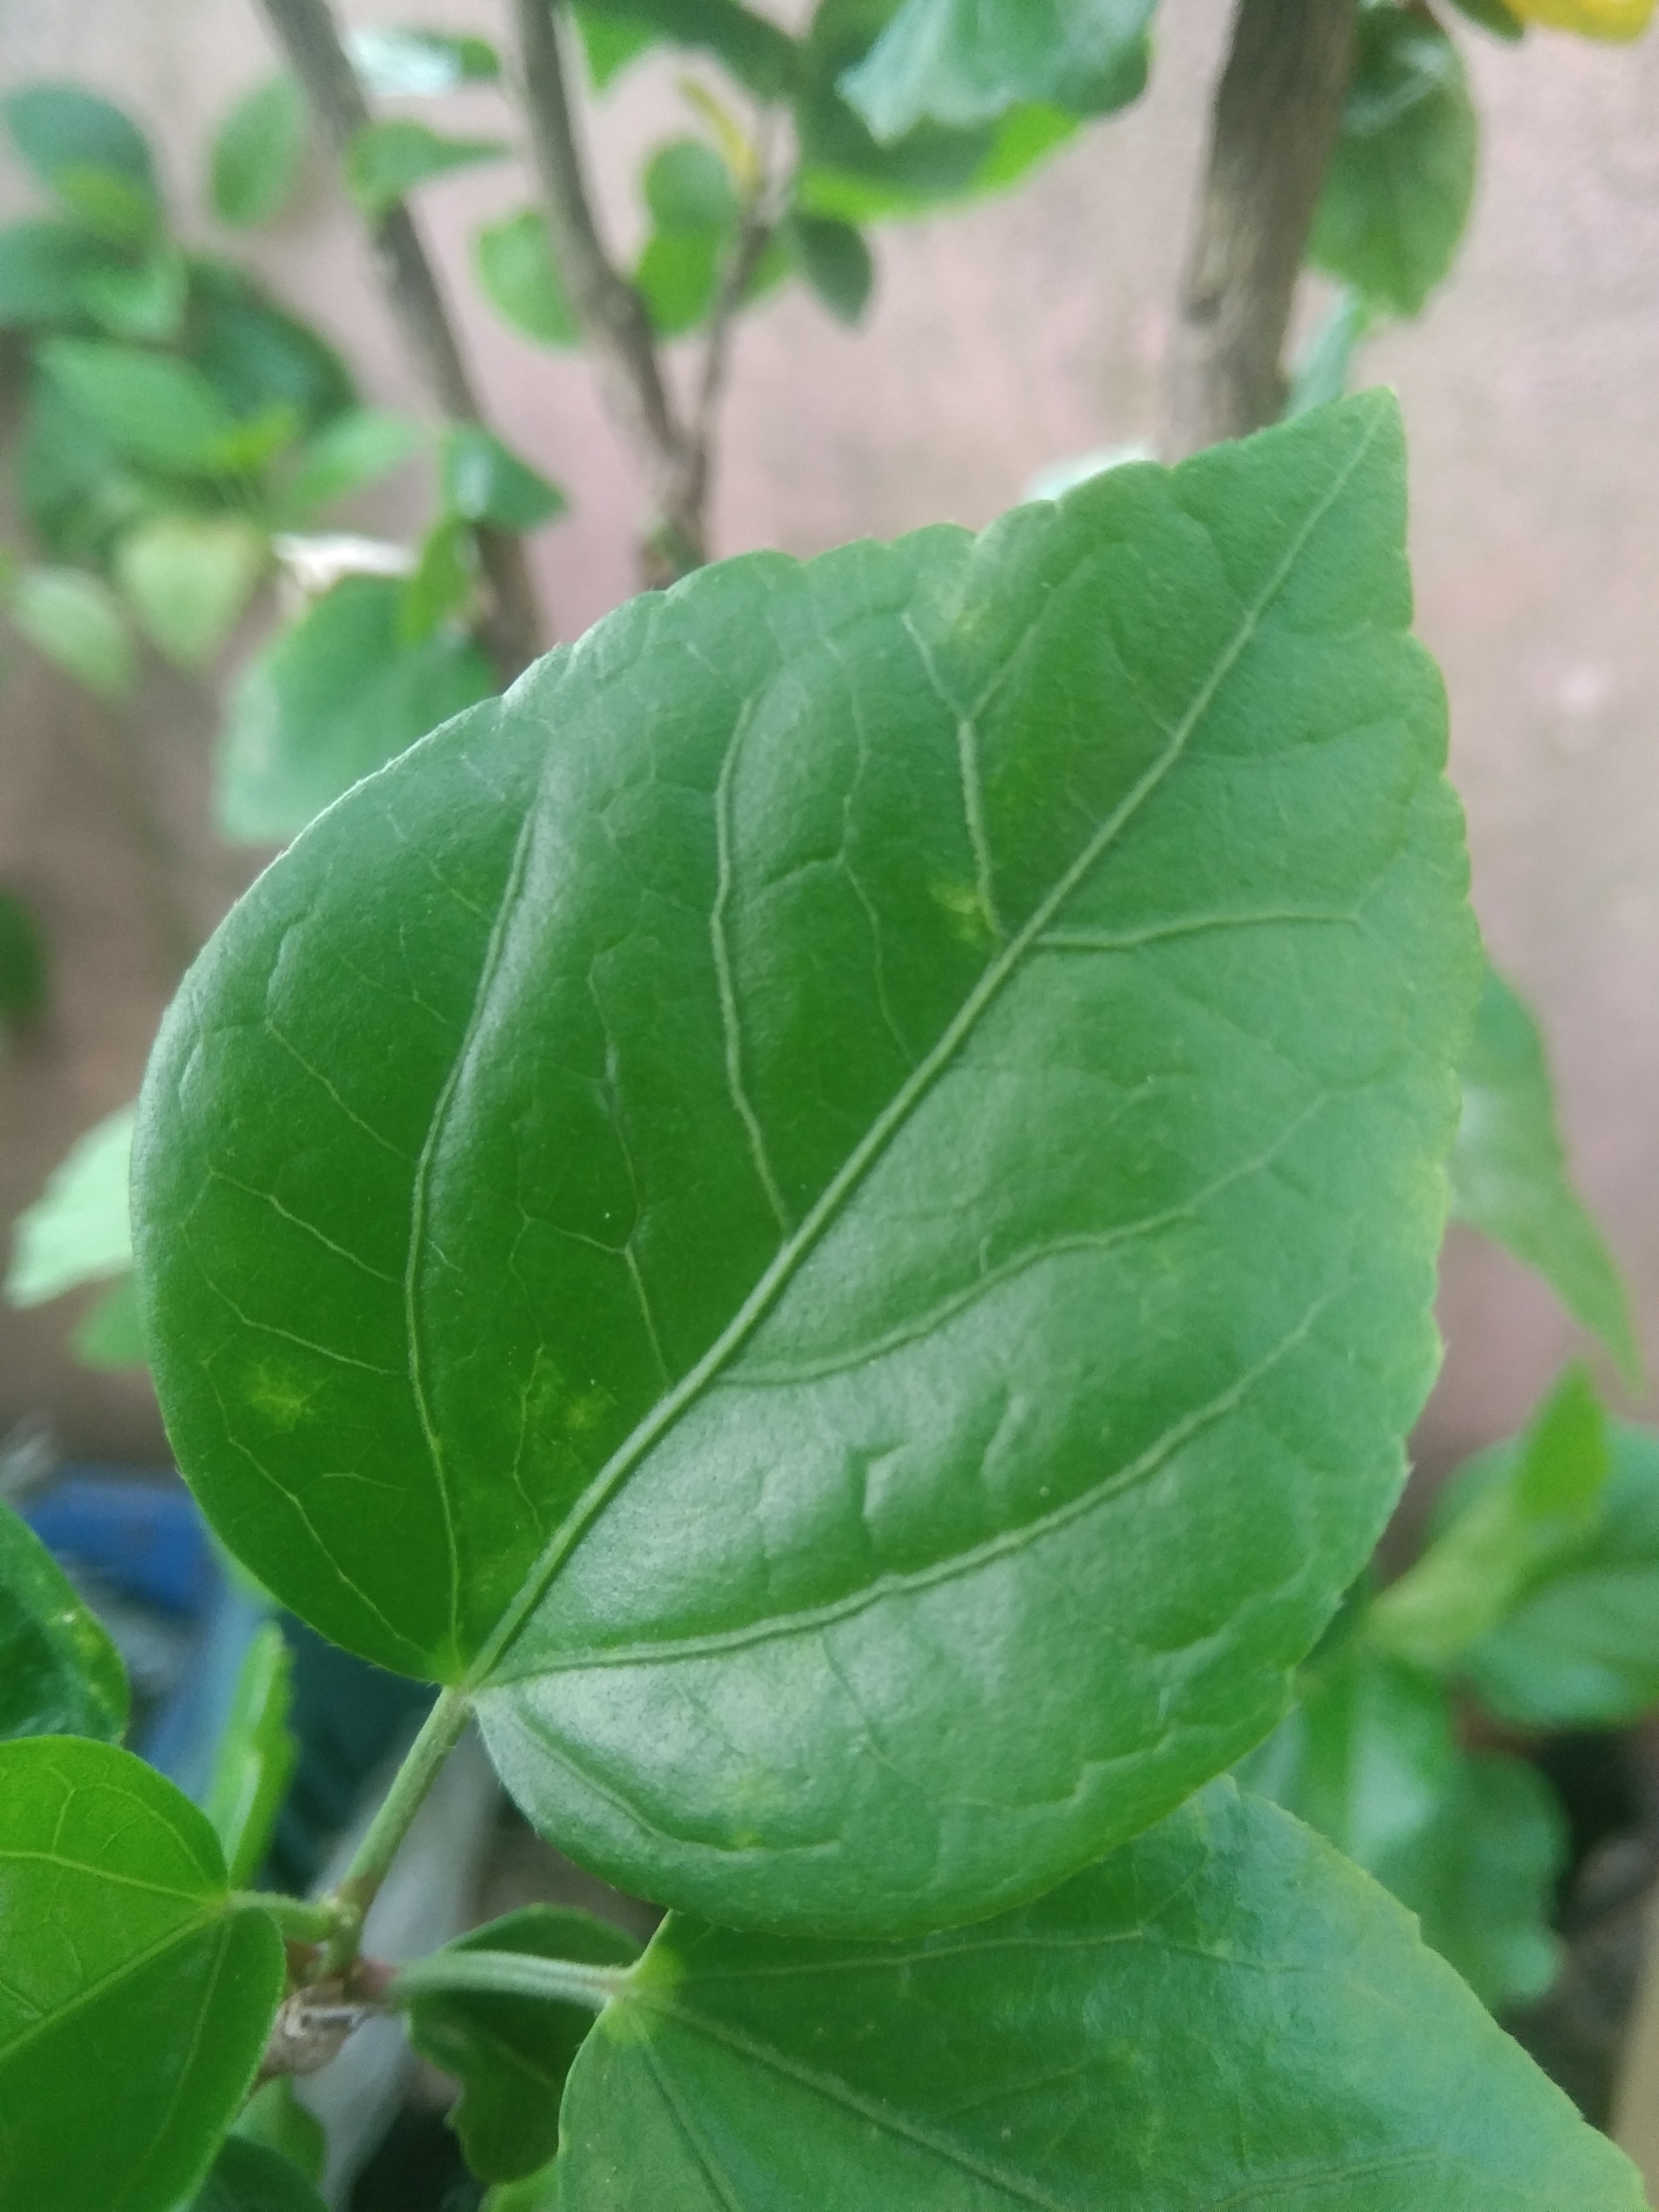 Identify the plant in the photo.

hibiscus
